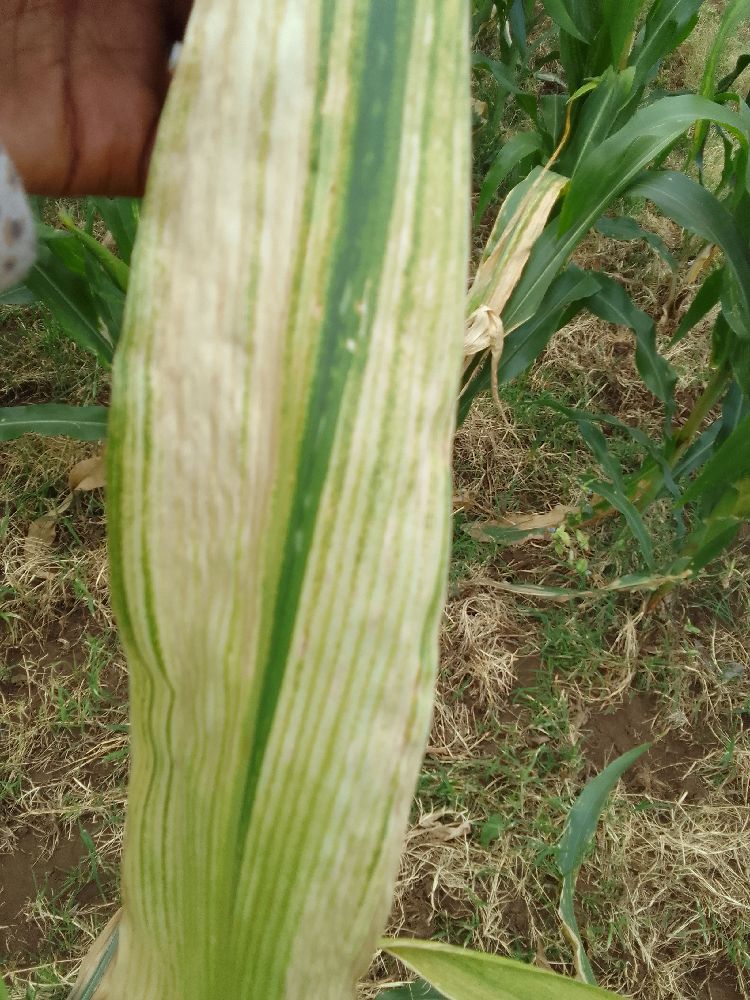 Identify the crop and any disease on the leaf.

maize, maize lethal necrosis
